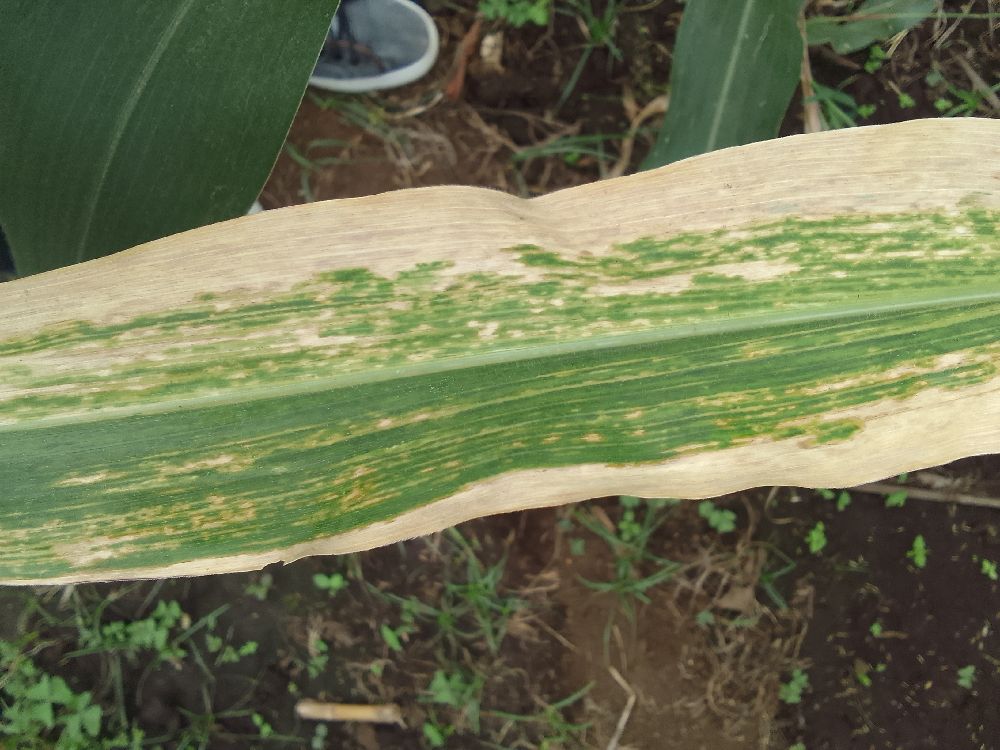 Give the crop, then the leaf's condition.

maize, maize lethal necrosis
